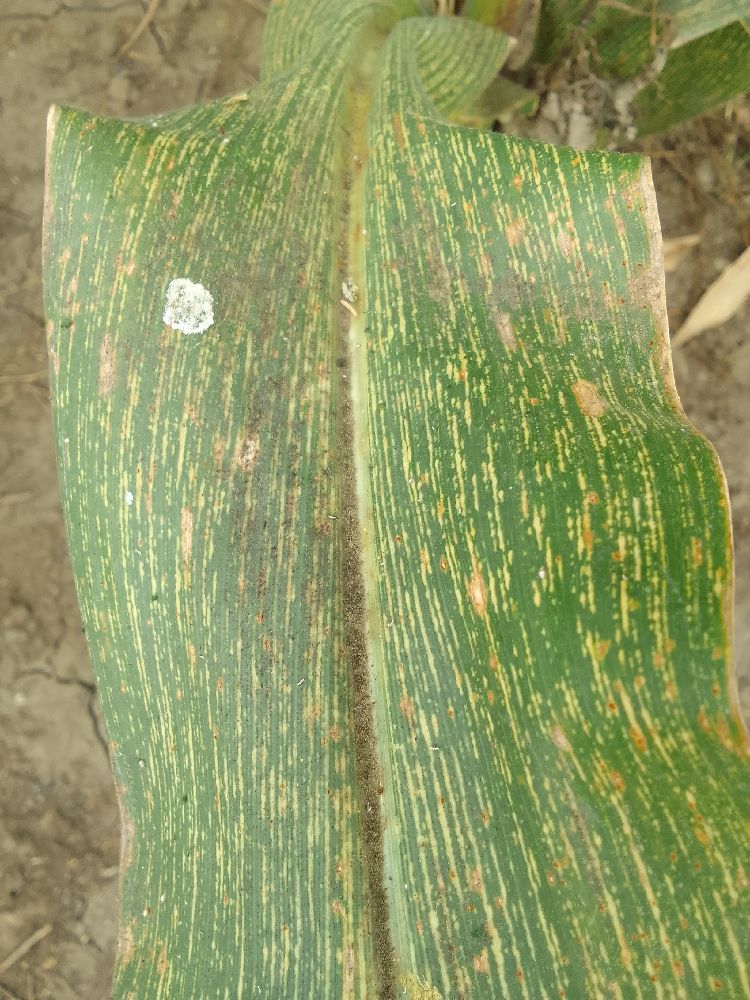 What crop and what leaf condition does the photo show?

maize, maize streak virus
